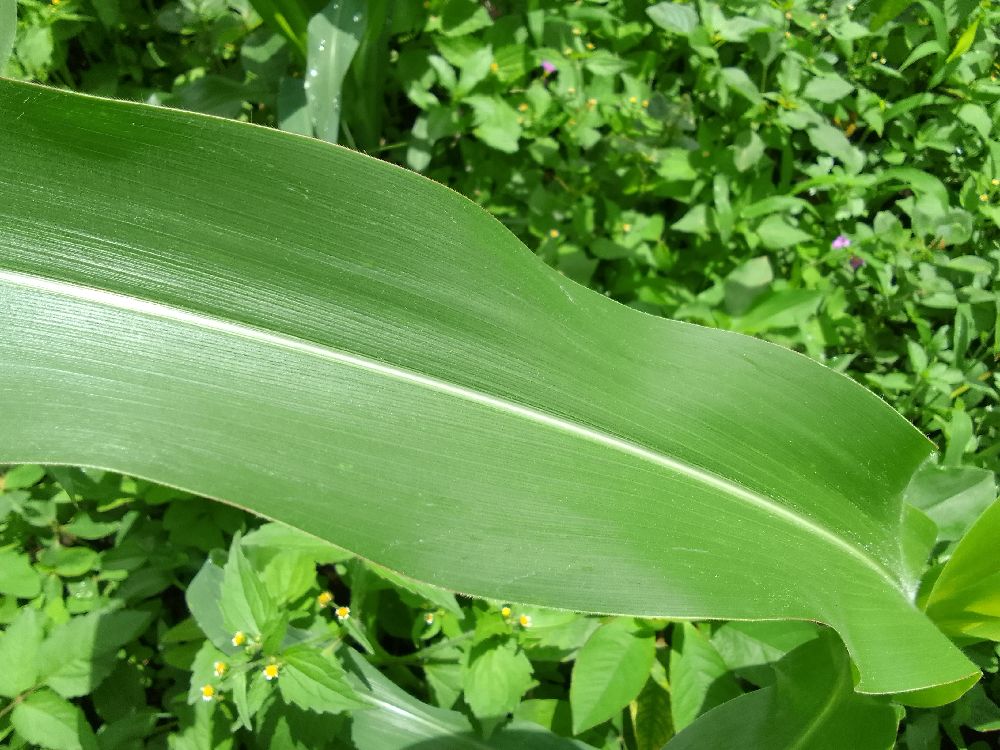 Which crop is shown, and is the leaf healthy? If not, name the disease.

maize, healthy
